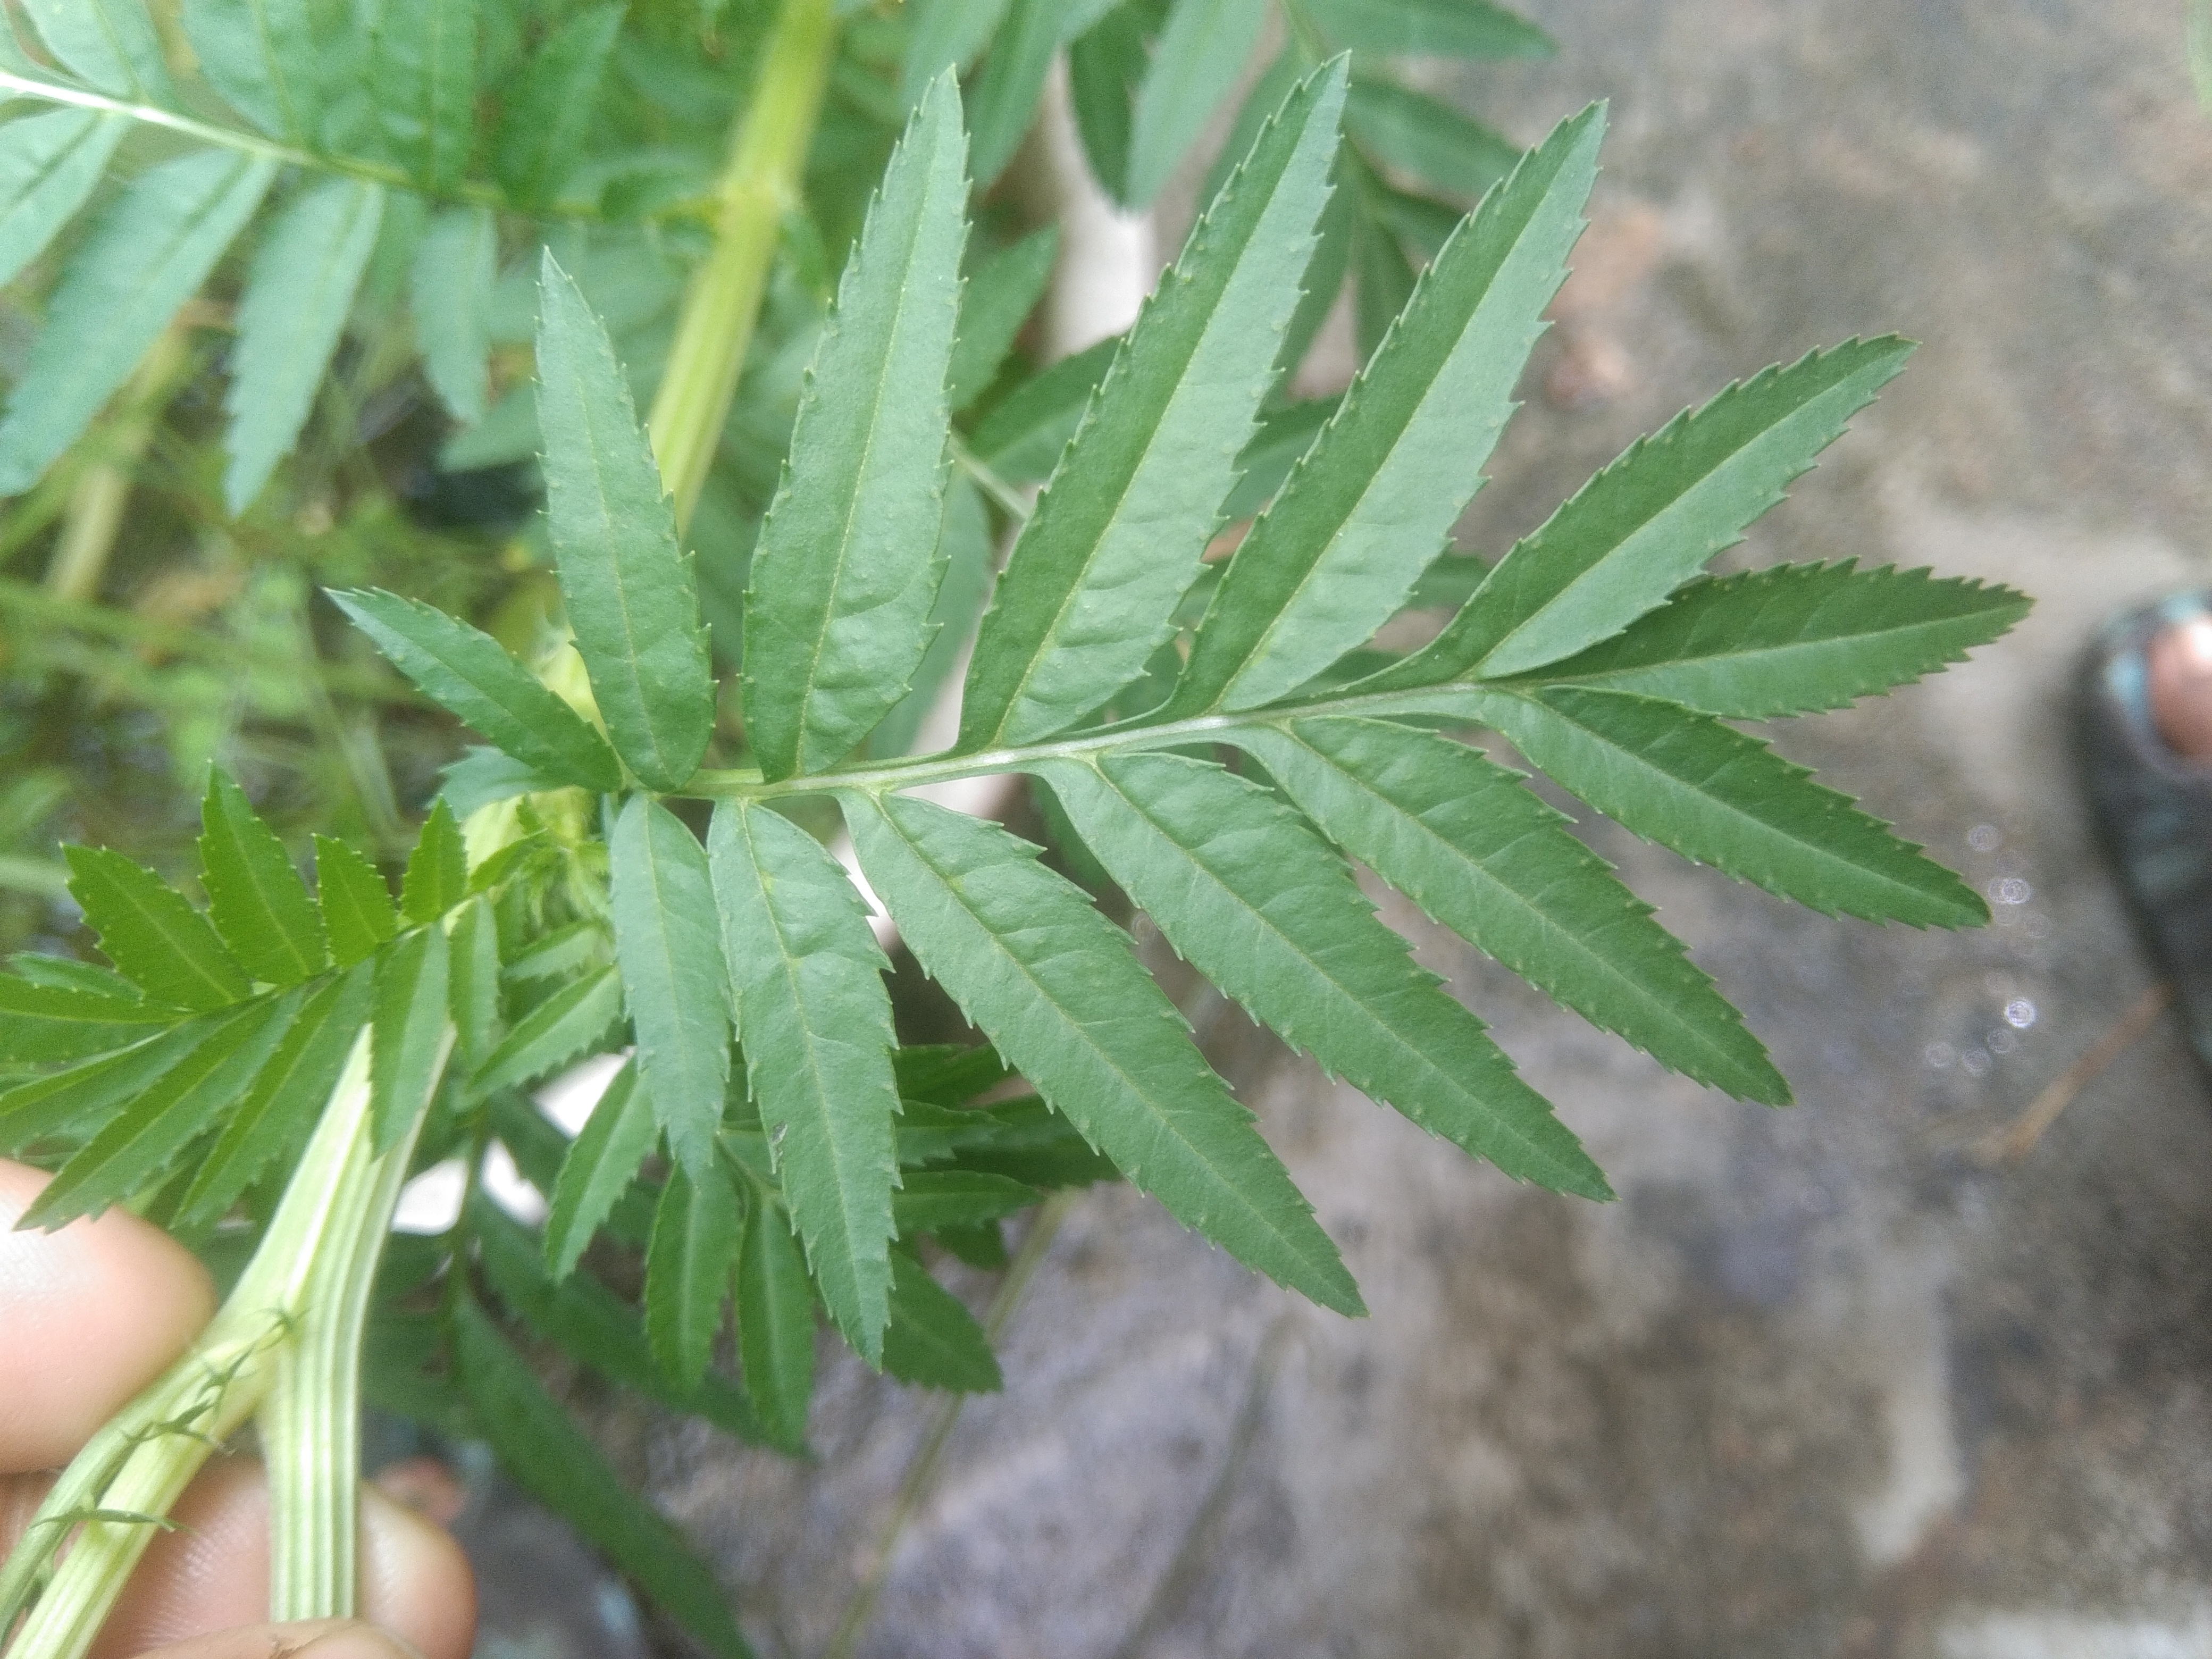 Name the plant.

marigold
